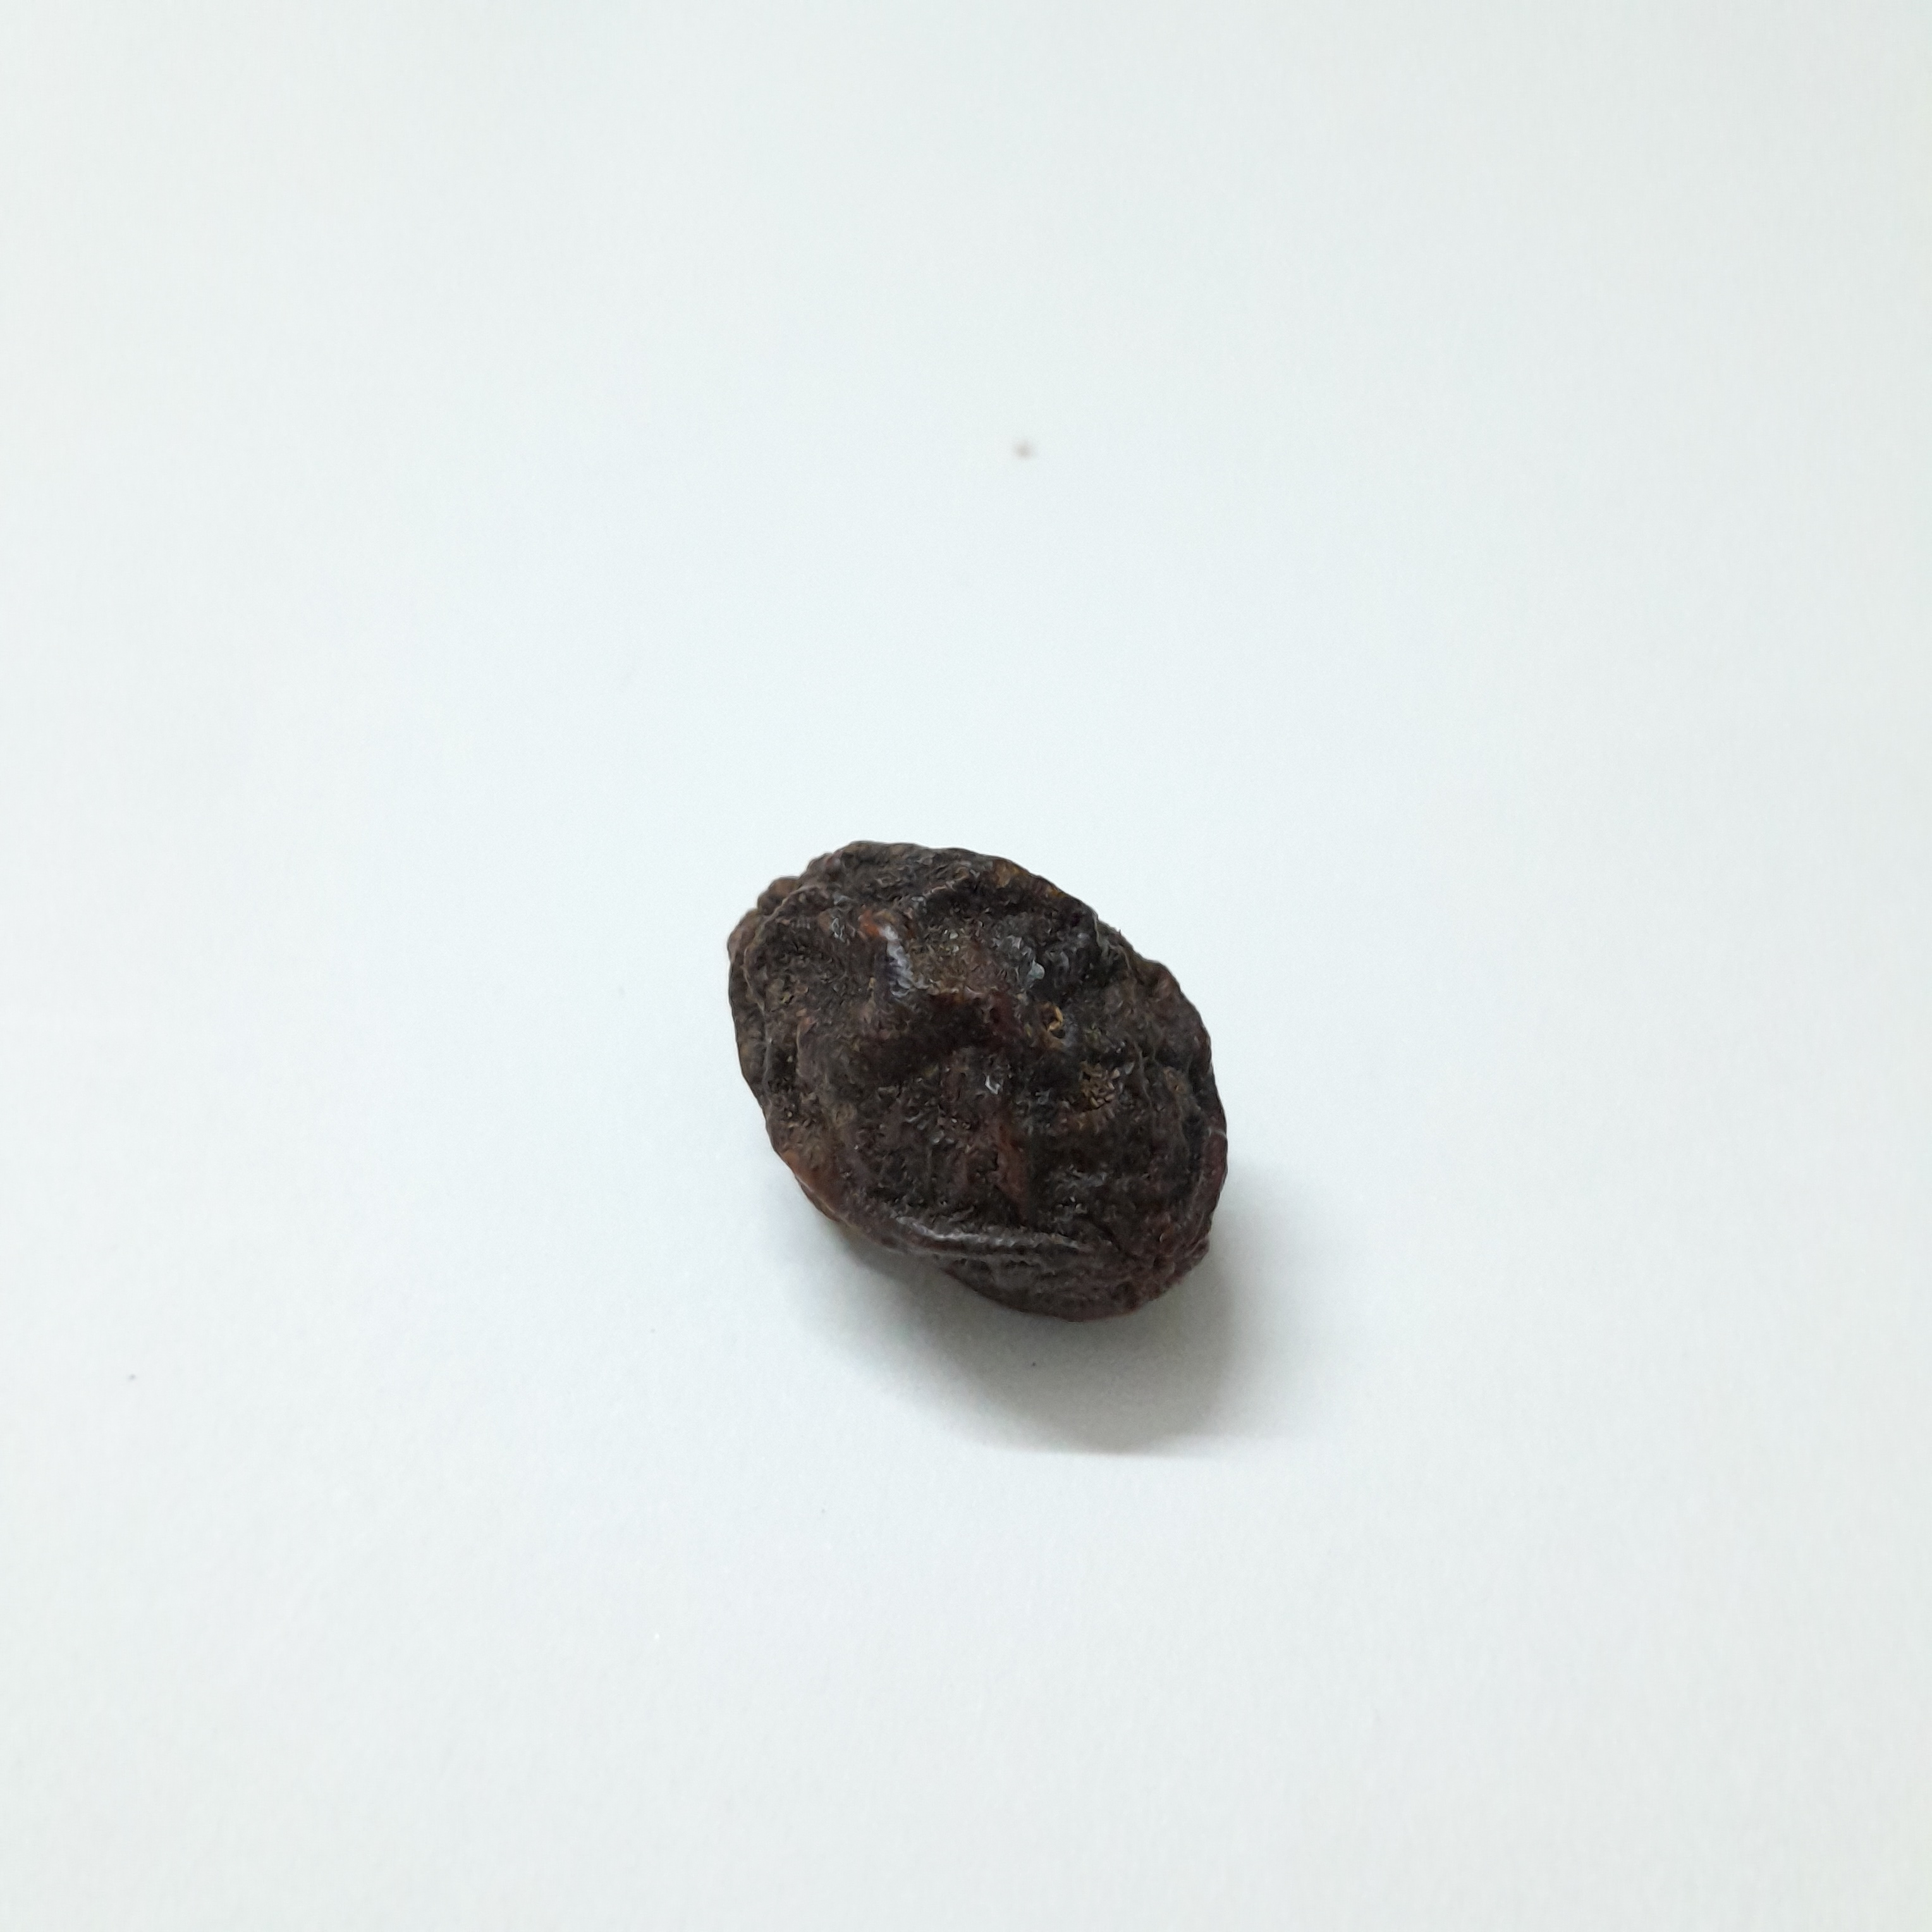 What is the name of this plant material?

kadukharik
